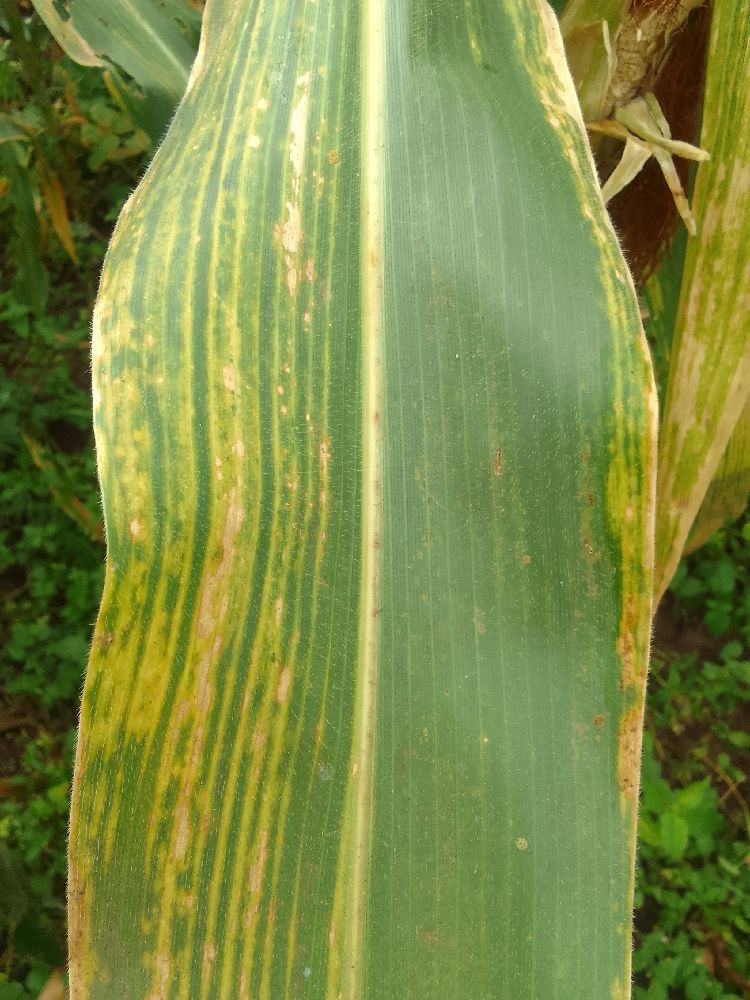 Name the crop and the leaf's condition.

maize, maize lethal necrosis
